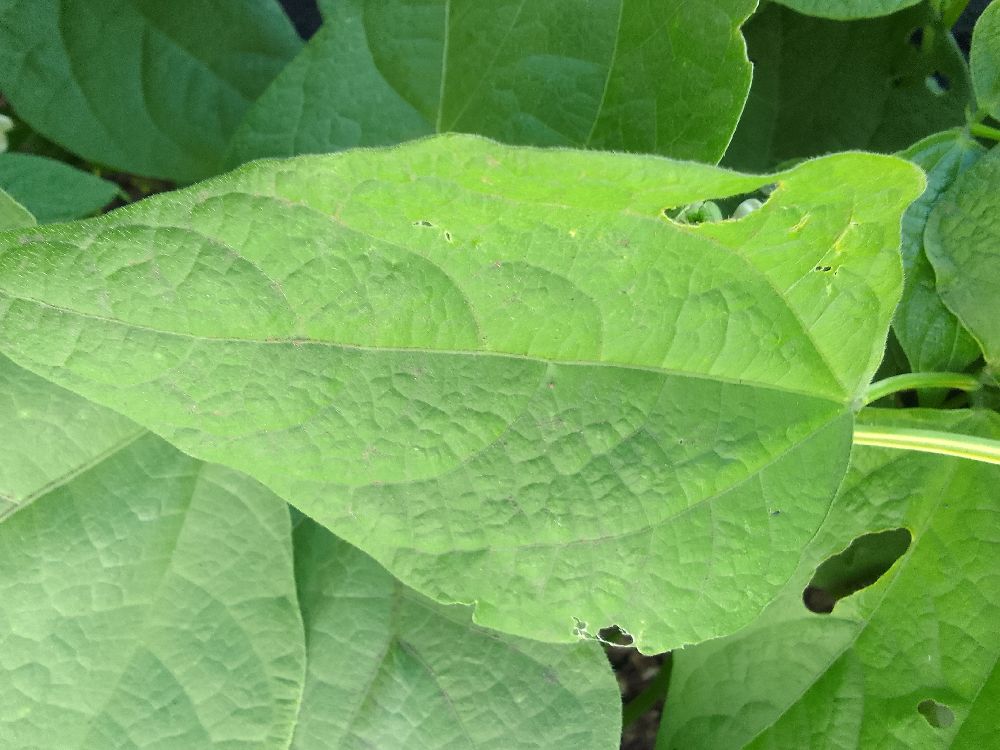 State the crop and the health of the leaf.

common bean, healthy
